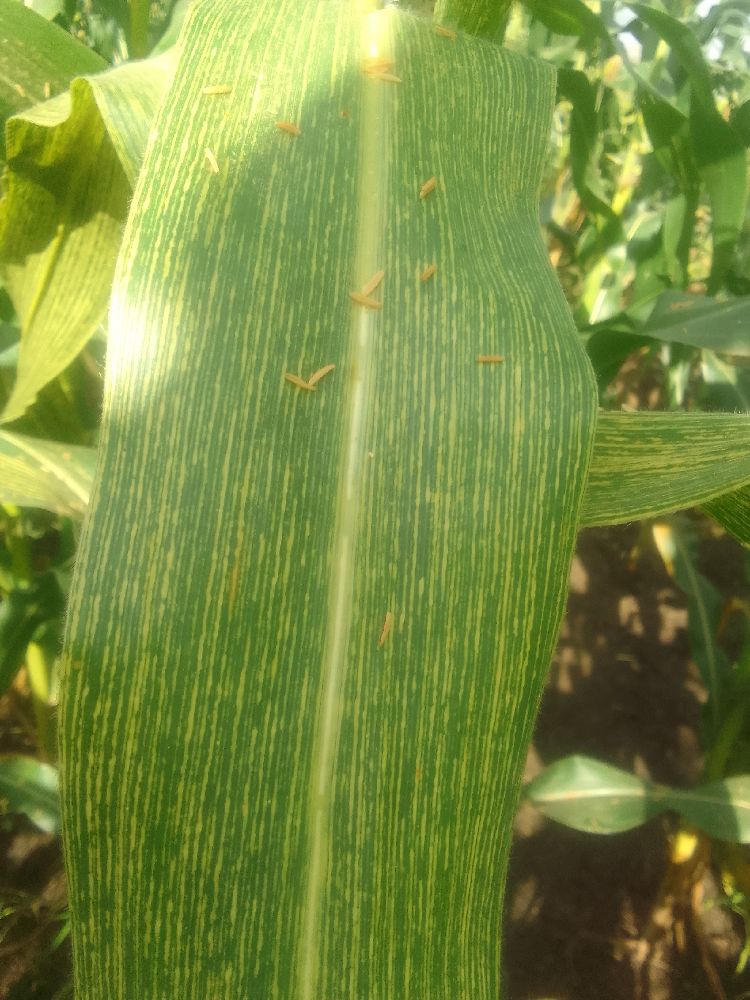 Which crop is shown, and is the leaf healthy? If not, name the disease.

maize, maize streak virus
